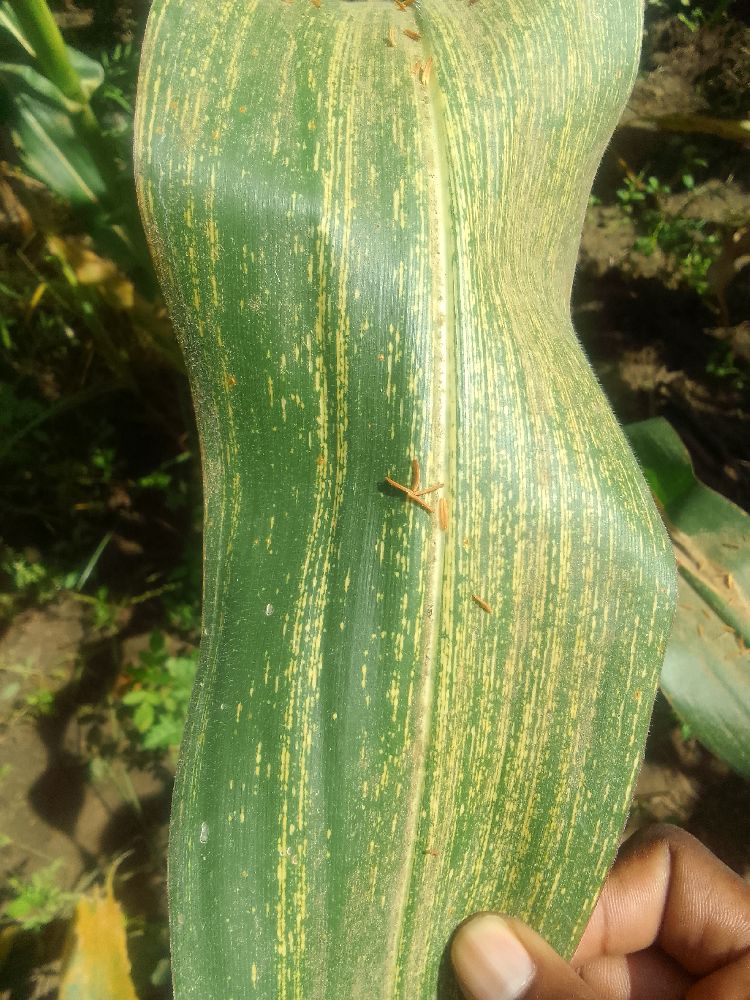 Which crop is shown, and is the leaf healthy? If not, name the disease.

maize, maize streak virus
